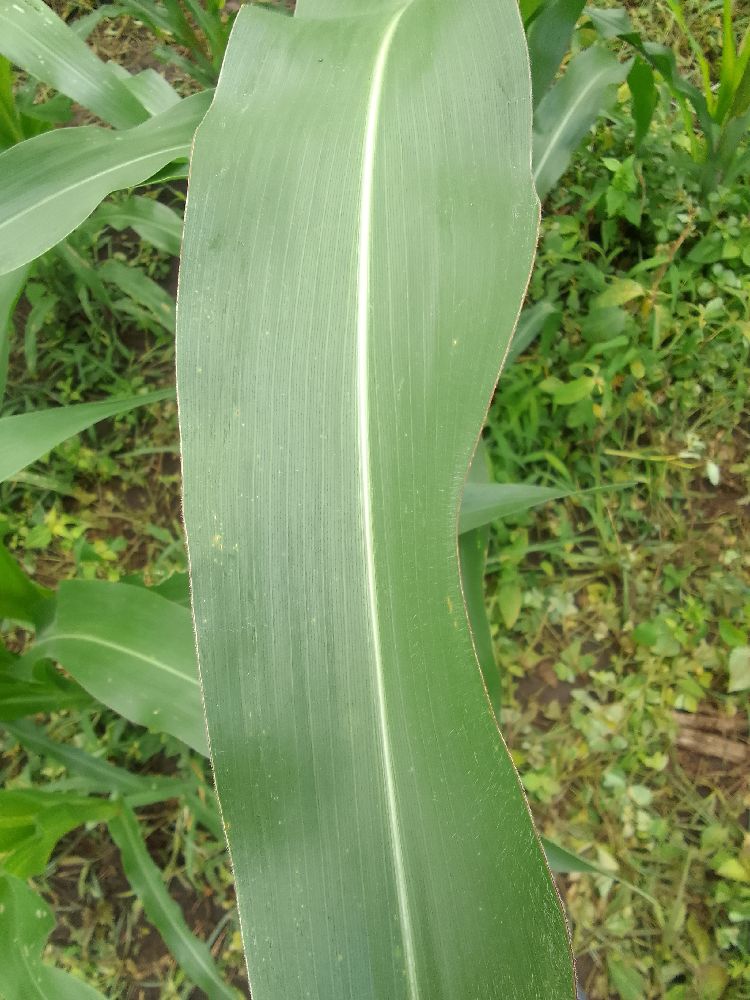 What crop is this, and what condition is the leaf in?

maize, healthy
